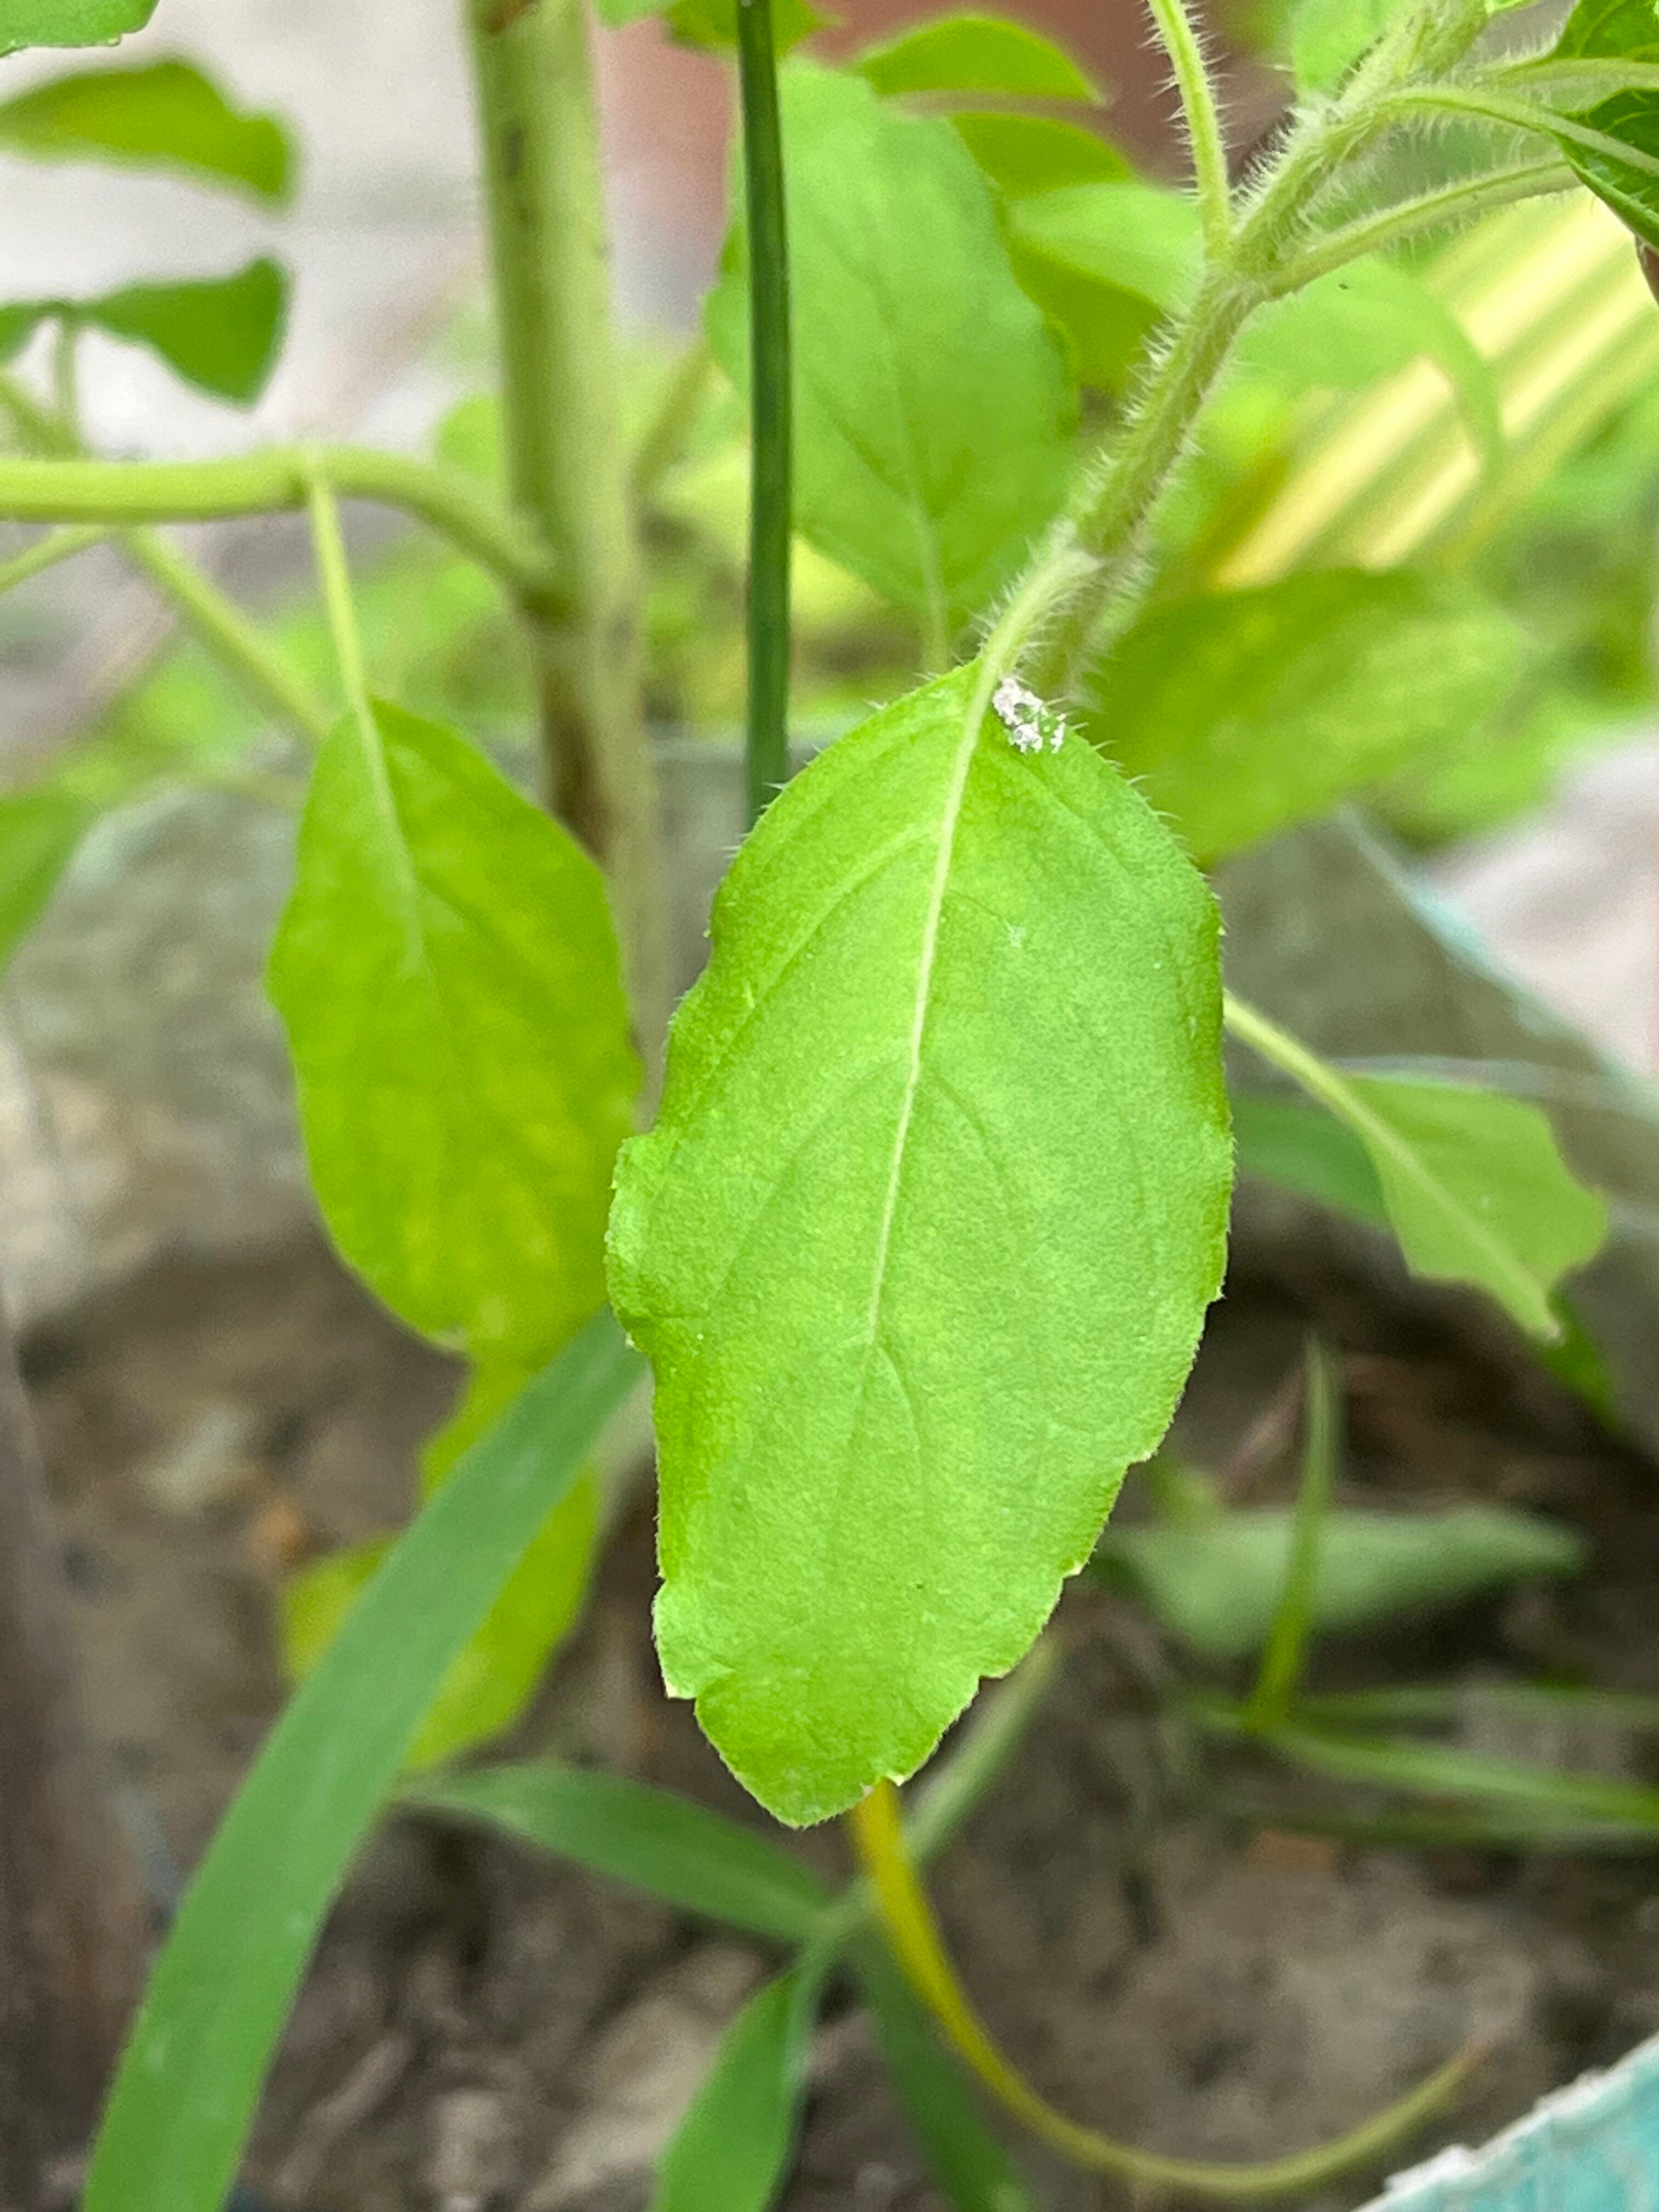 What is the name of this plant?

tulshi
